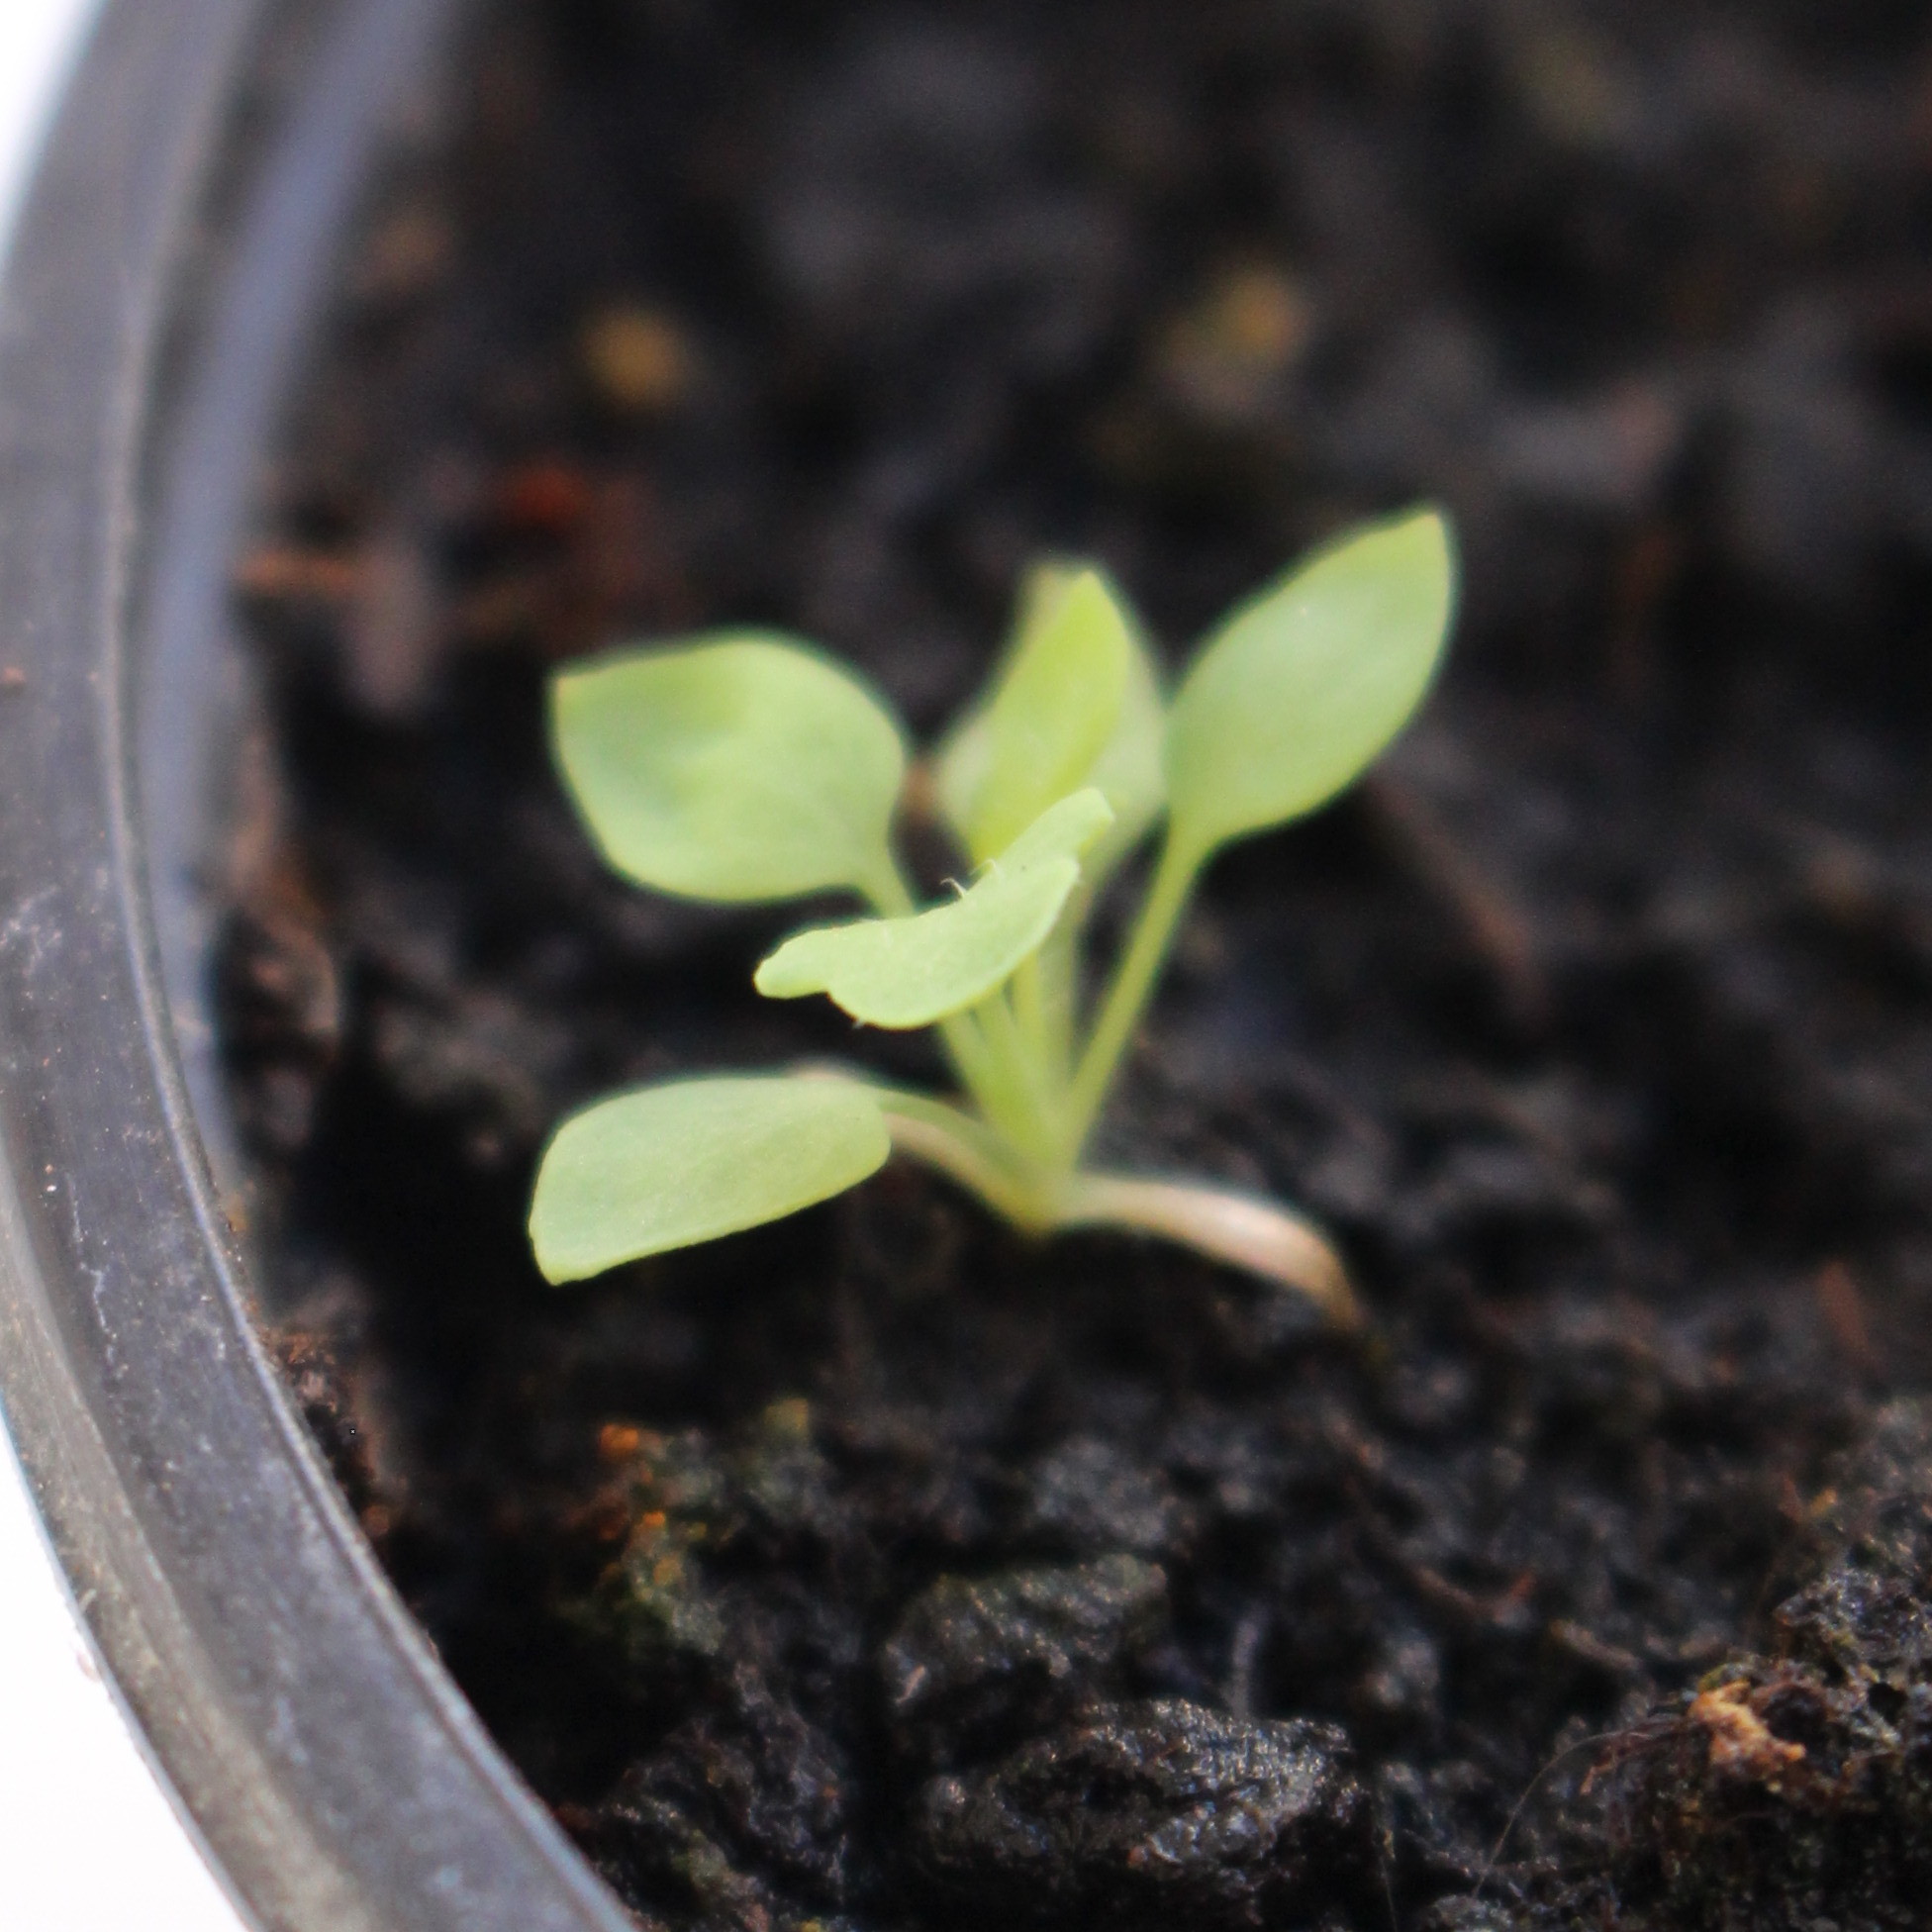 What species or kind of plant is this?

Papaver rhoeas
